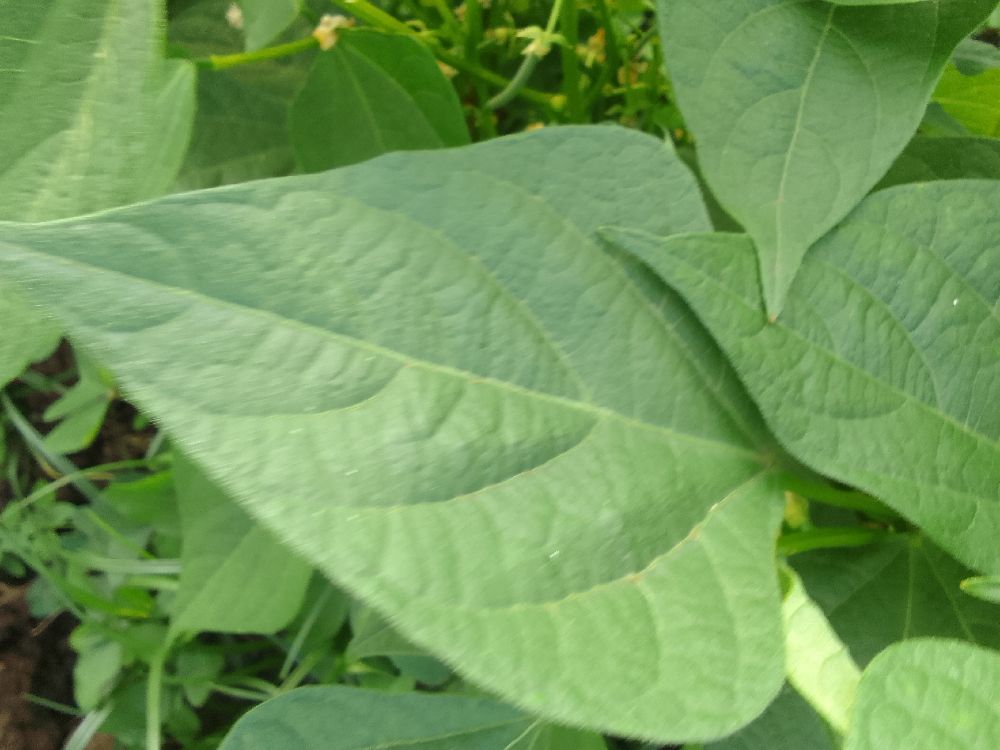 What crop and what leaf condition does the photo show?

common bean, healthy
